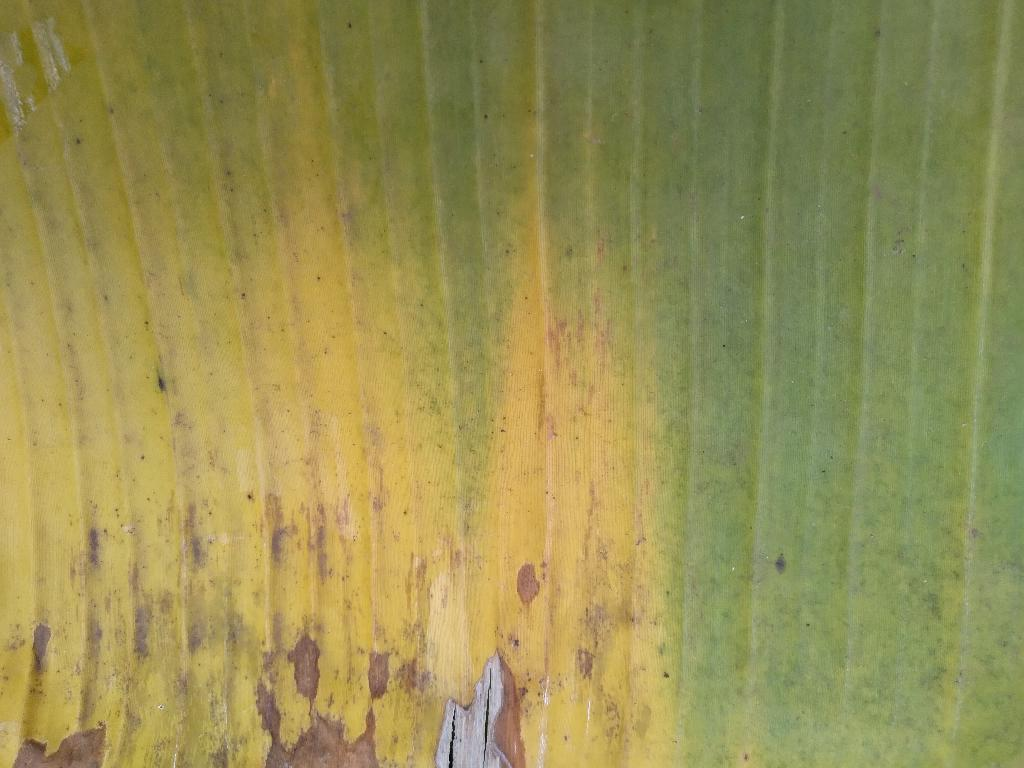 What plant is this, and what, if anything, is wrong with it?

banana, fusarium wilt race 1
